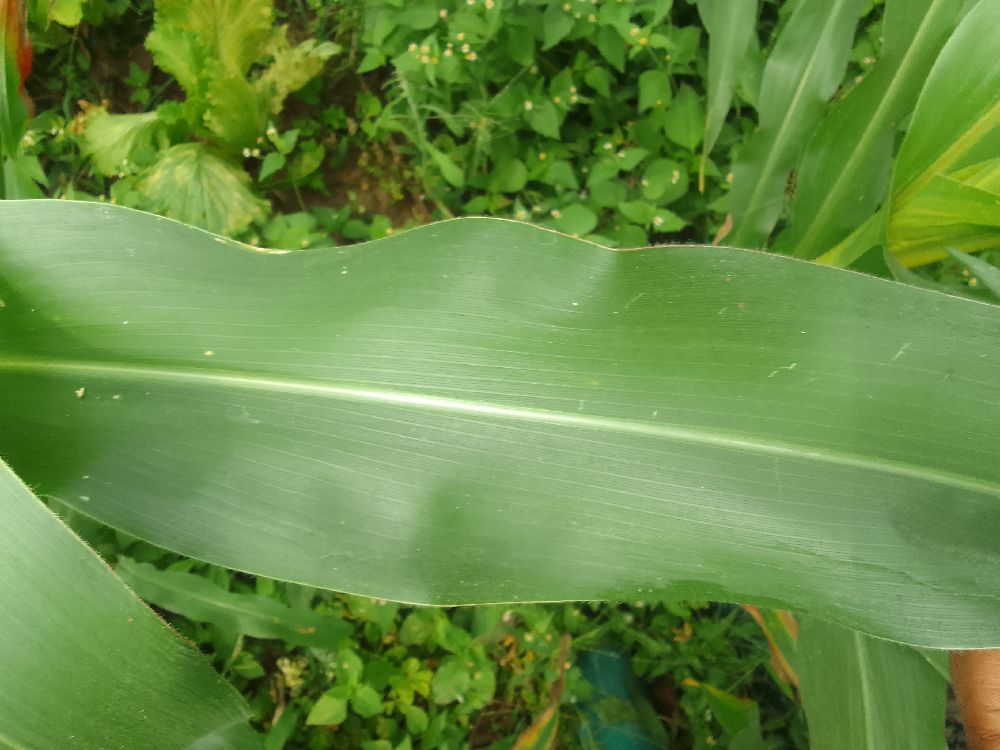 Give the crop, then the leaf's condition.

maize, healthy
